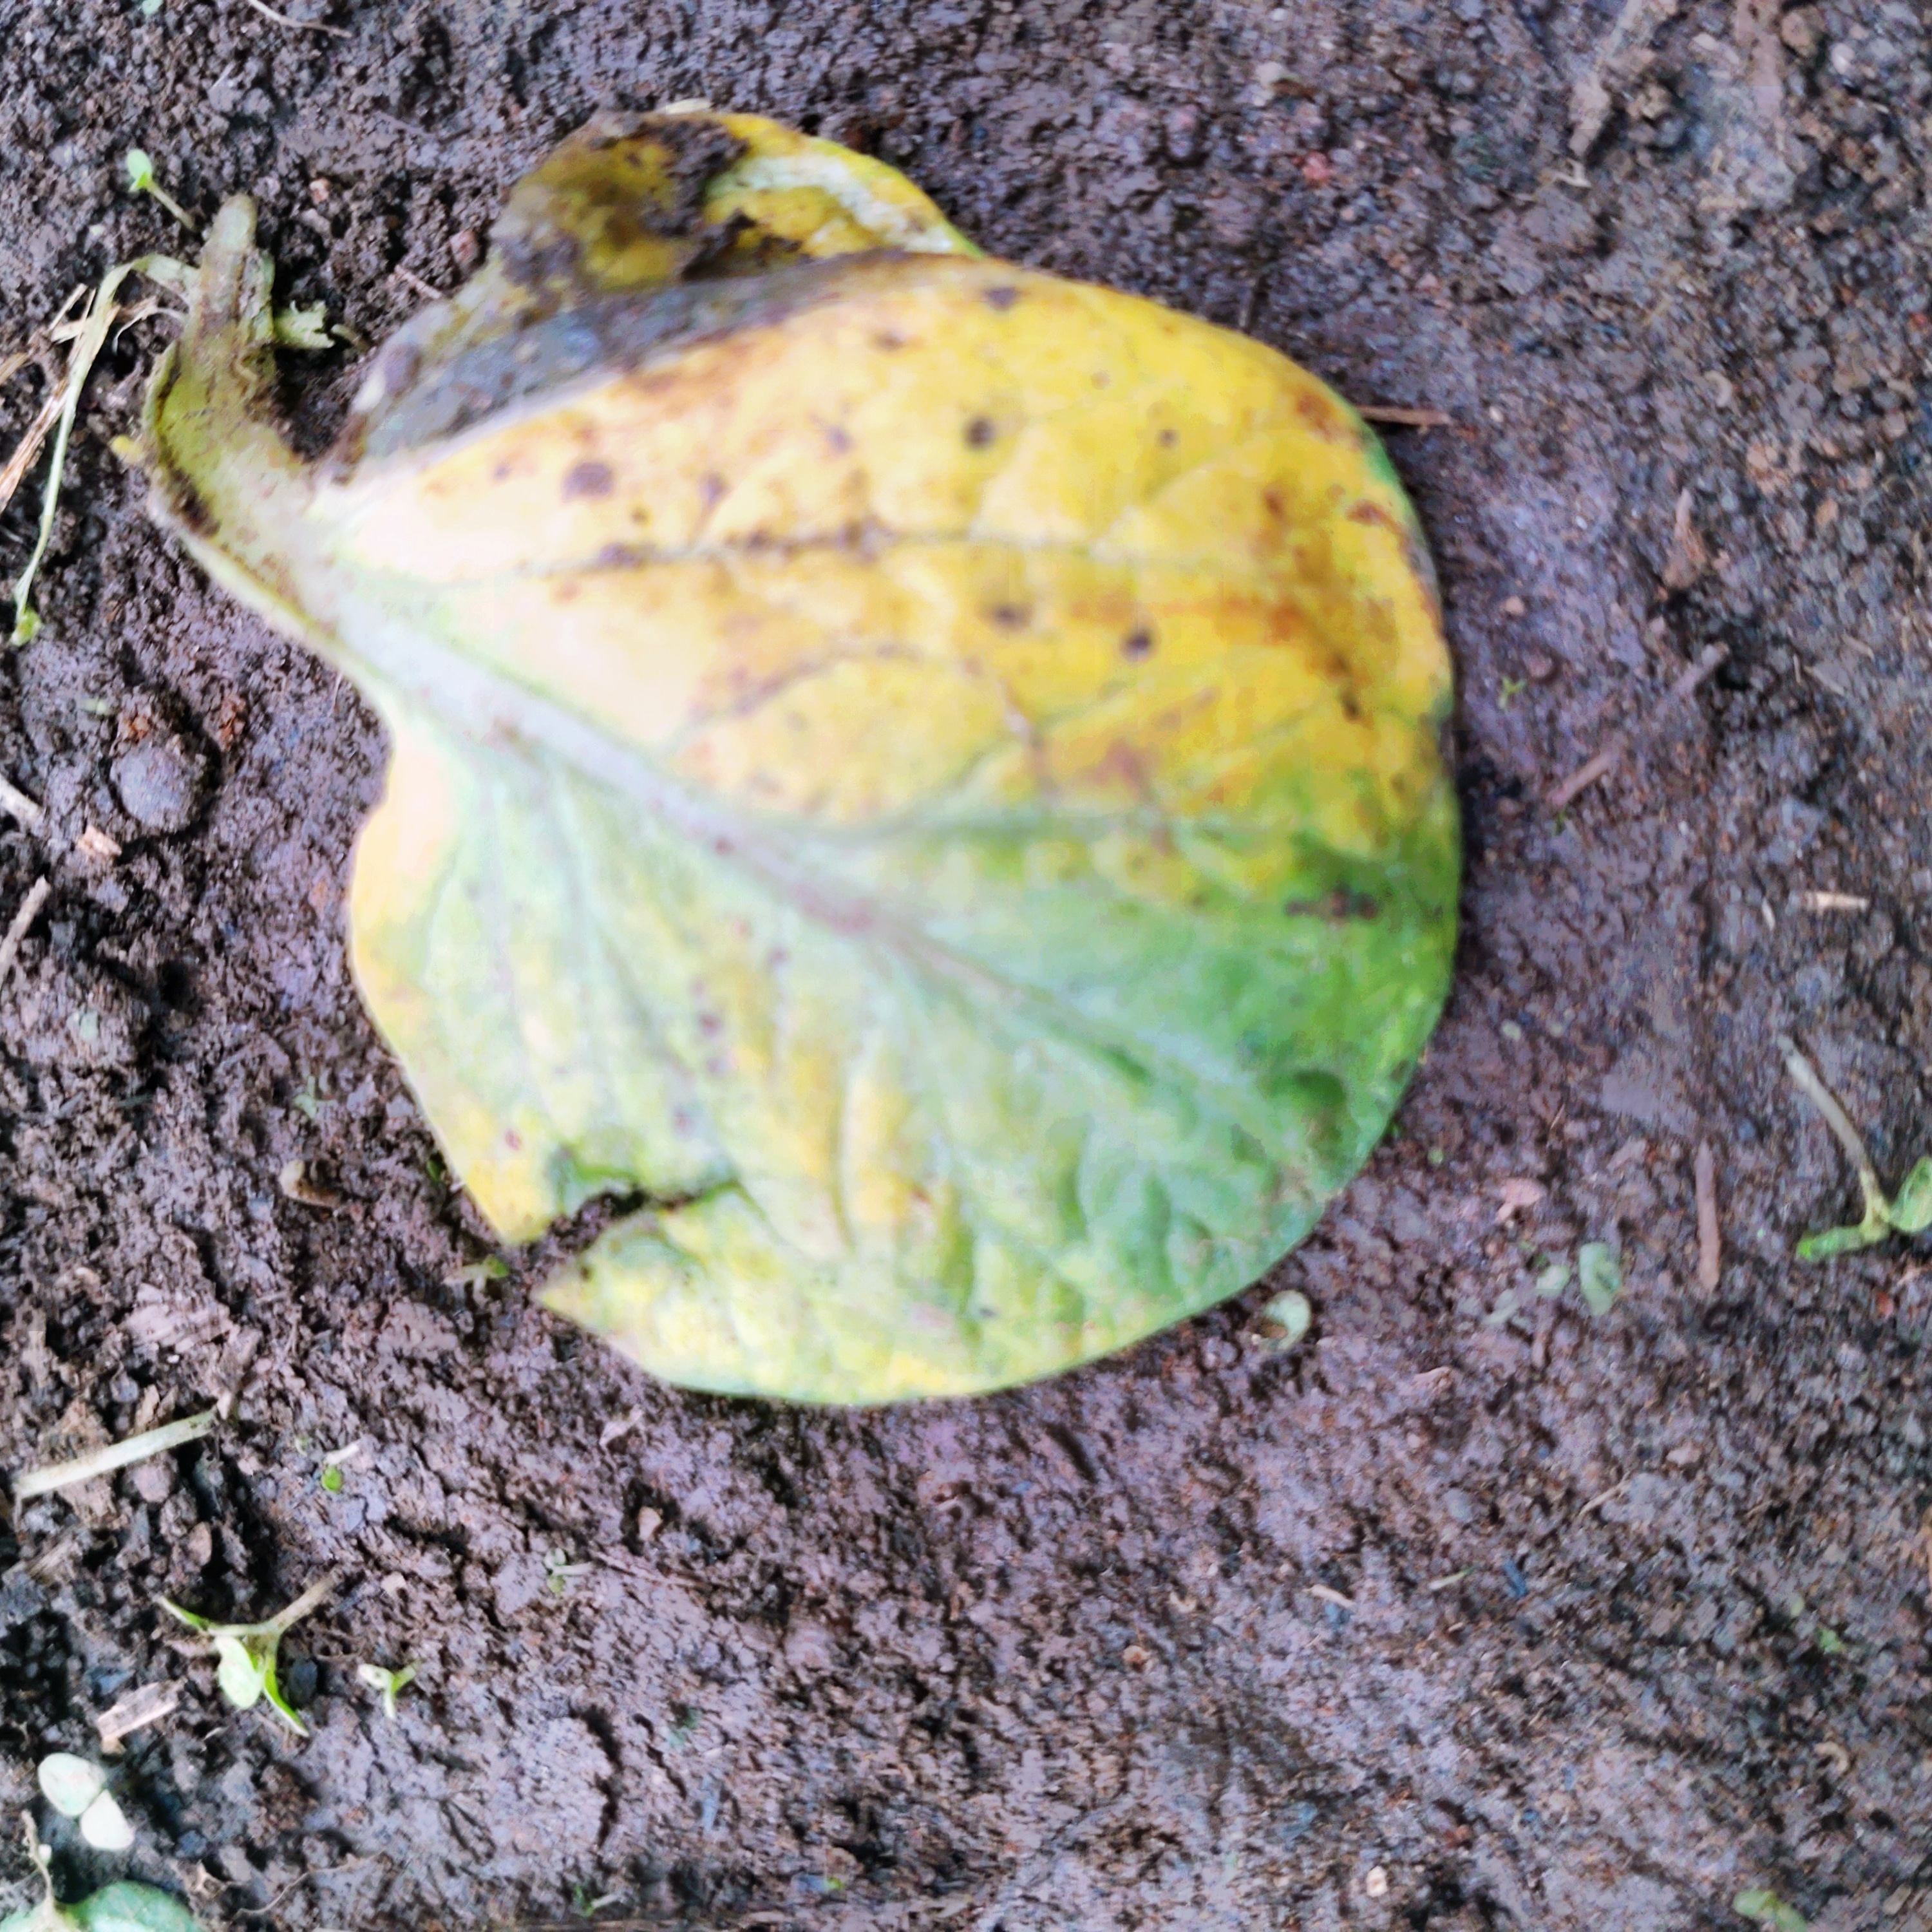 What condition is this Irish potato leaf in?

late blight
